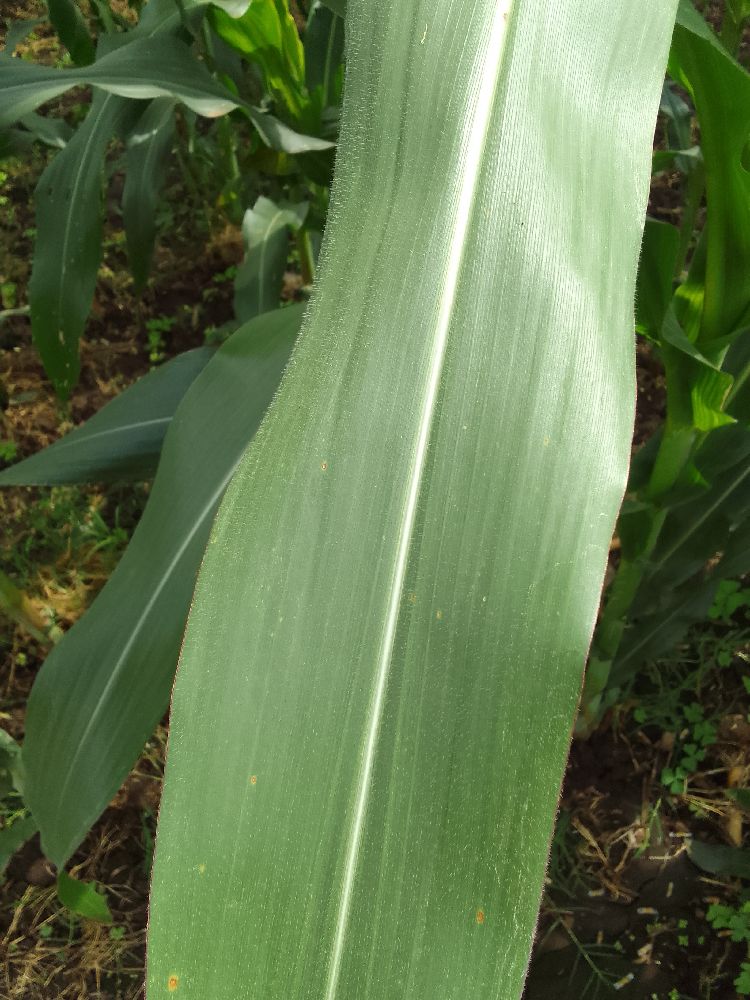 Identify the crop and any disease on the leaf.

maize, healthy
